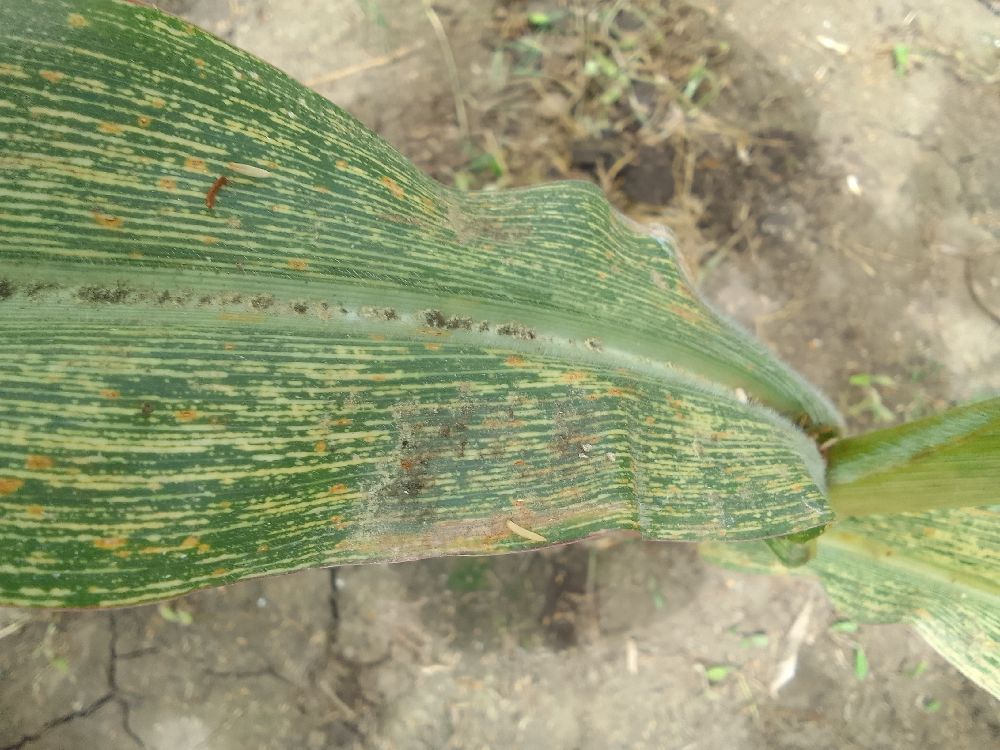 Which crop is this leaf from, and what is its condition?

maize, maize streak virus
